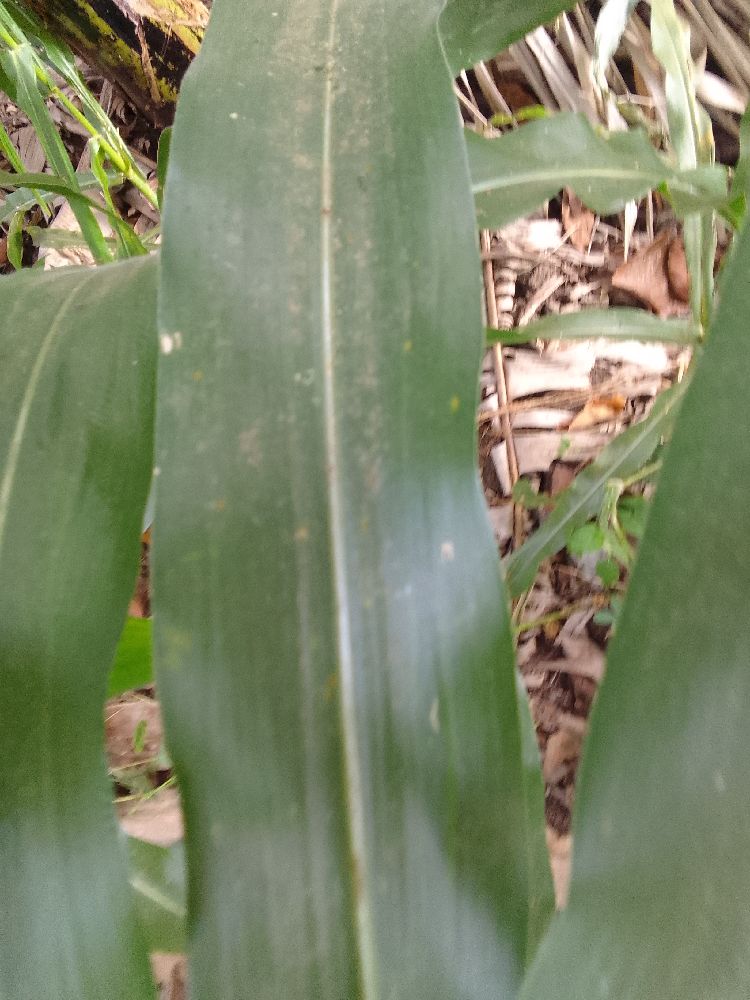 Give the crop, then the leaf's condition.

maize, healthy
